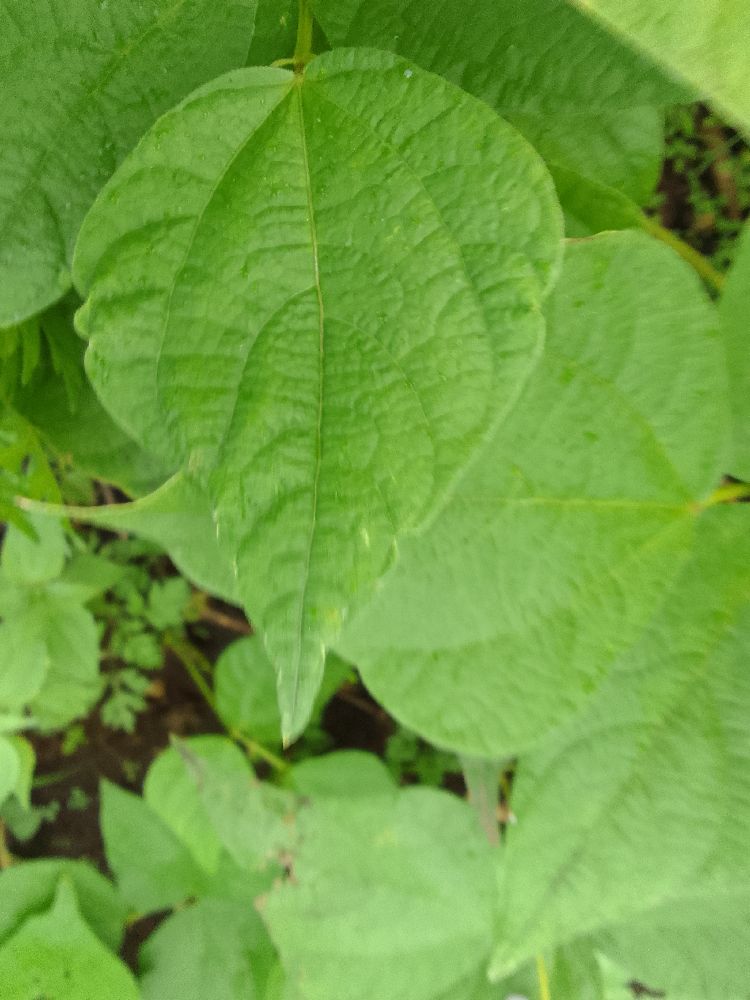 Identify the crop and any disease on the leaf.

common bean, healthy
